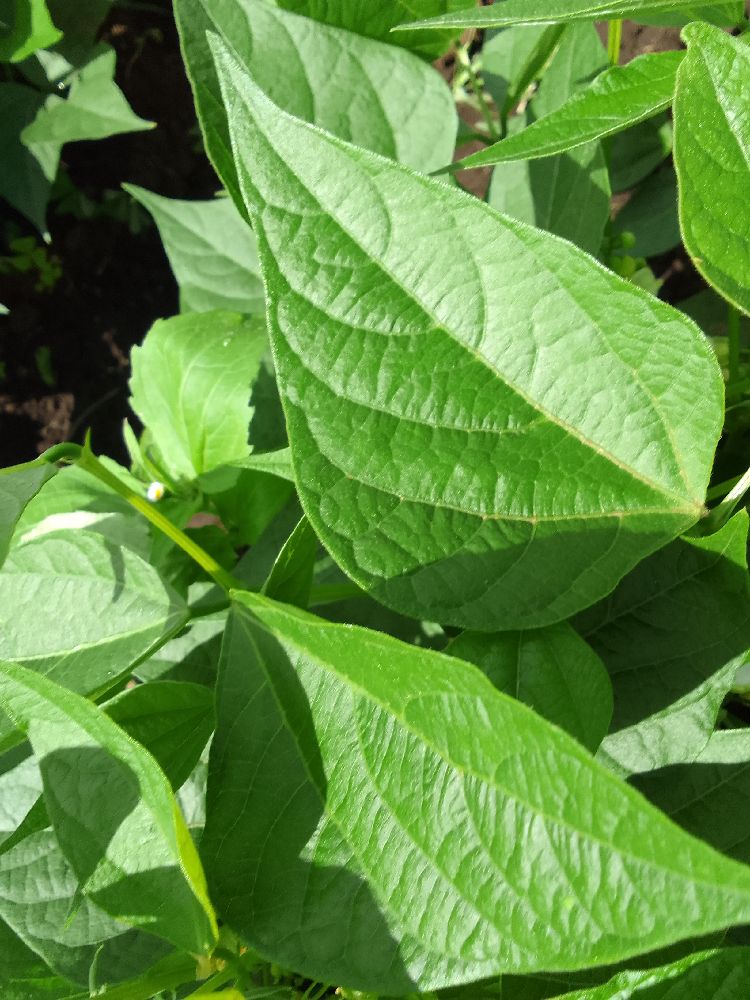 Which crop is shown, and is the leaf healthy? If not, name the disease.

common bean, healthy
